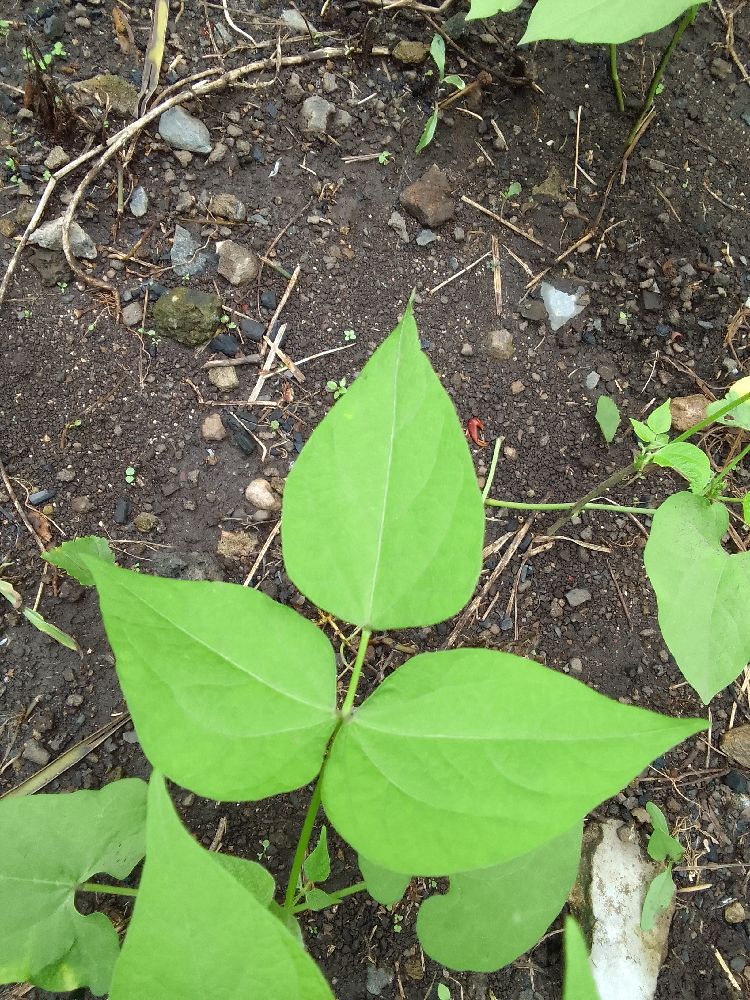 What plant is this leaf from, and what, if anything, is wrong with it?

common bean, healthy
